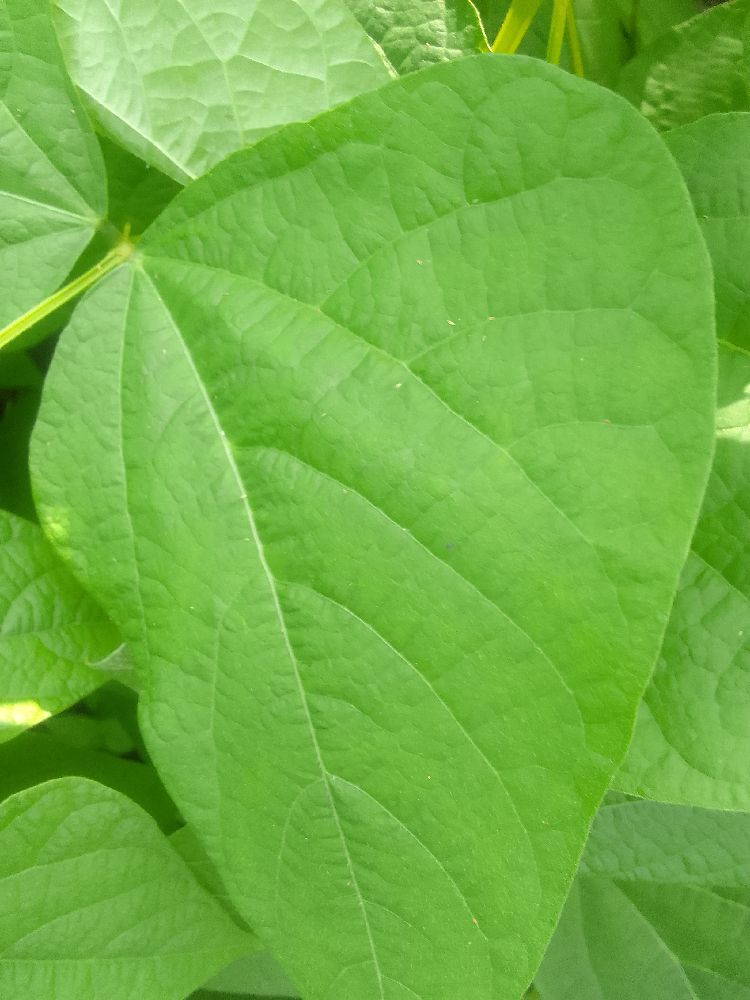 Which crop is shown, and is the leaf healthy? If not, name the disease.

common bean, healthy
